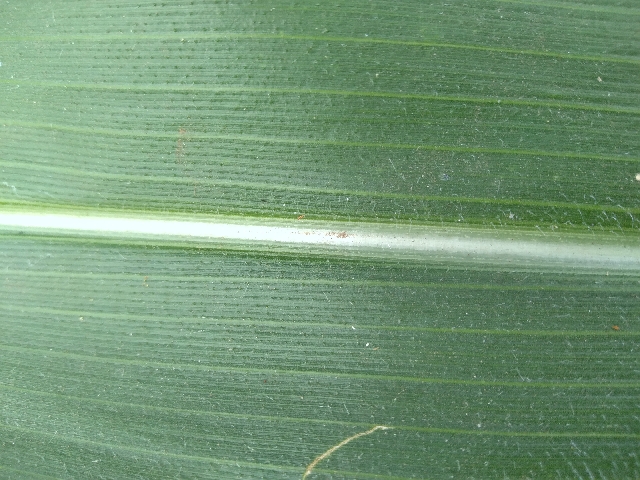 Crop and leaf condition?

maize, healthy
